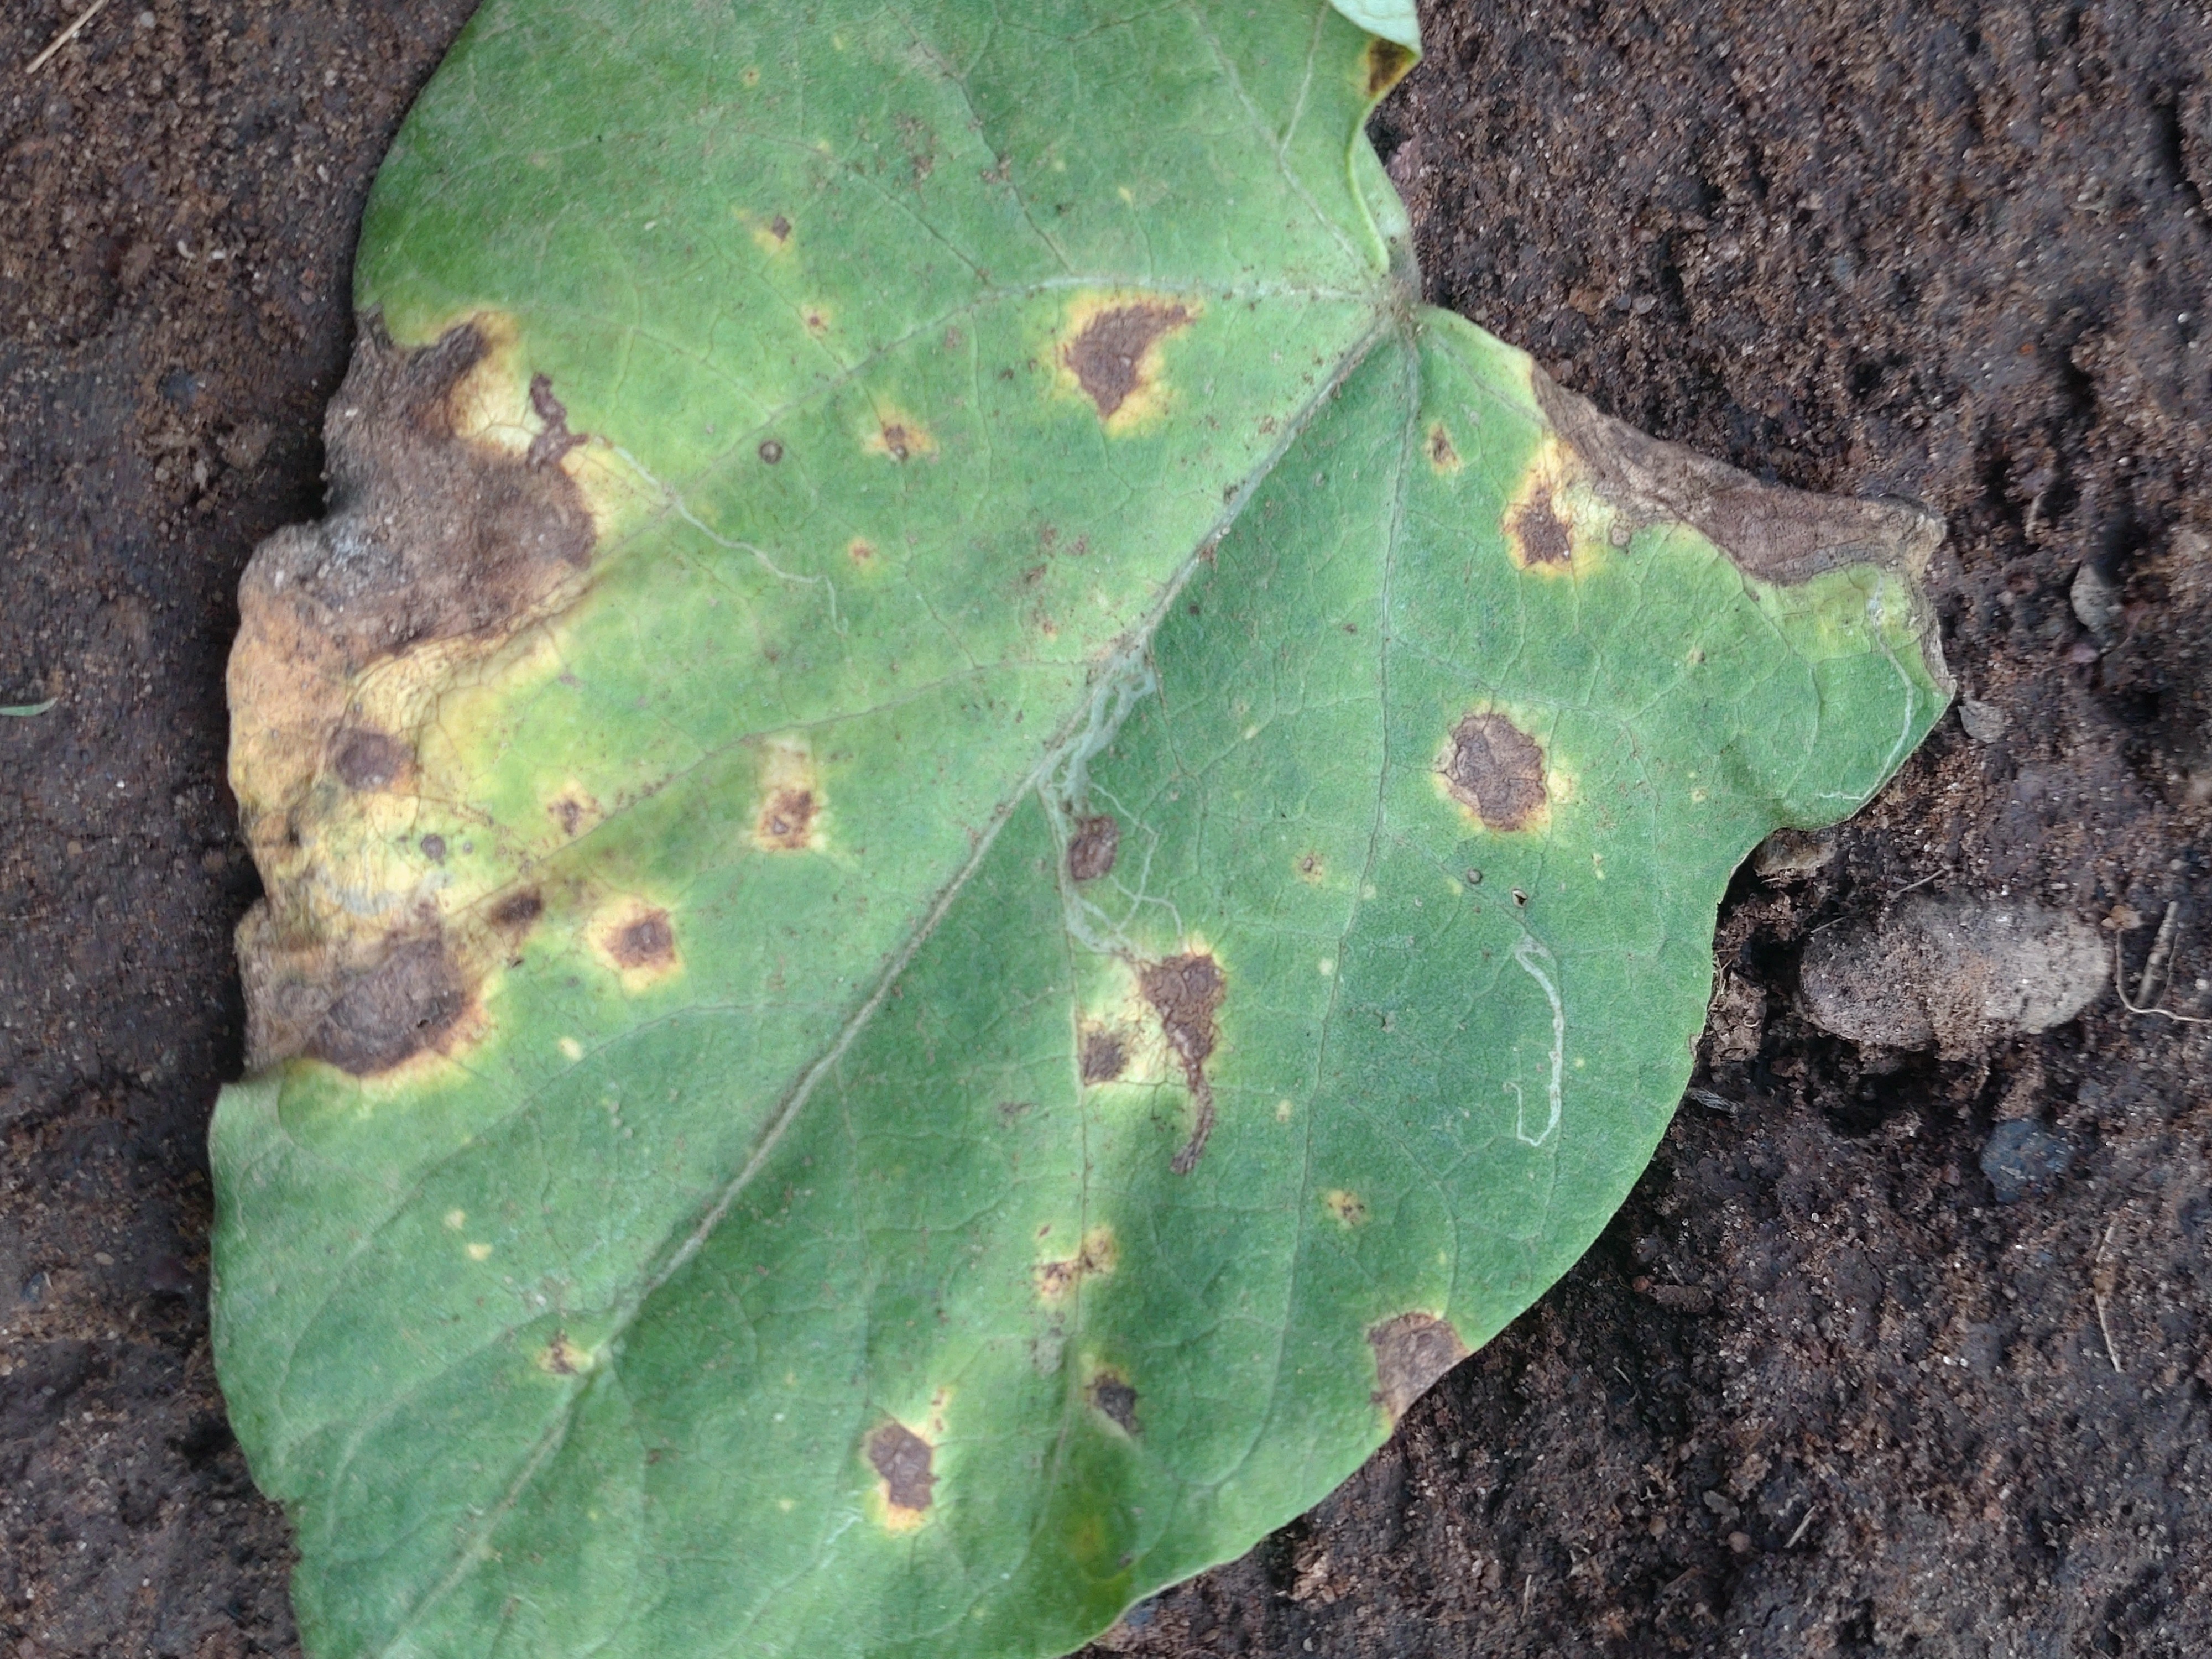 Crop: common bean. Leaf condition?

rust
